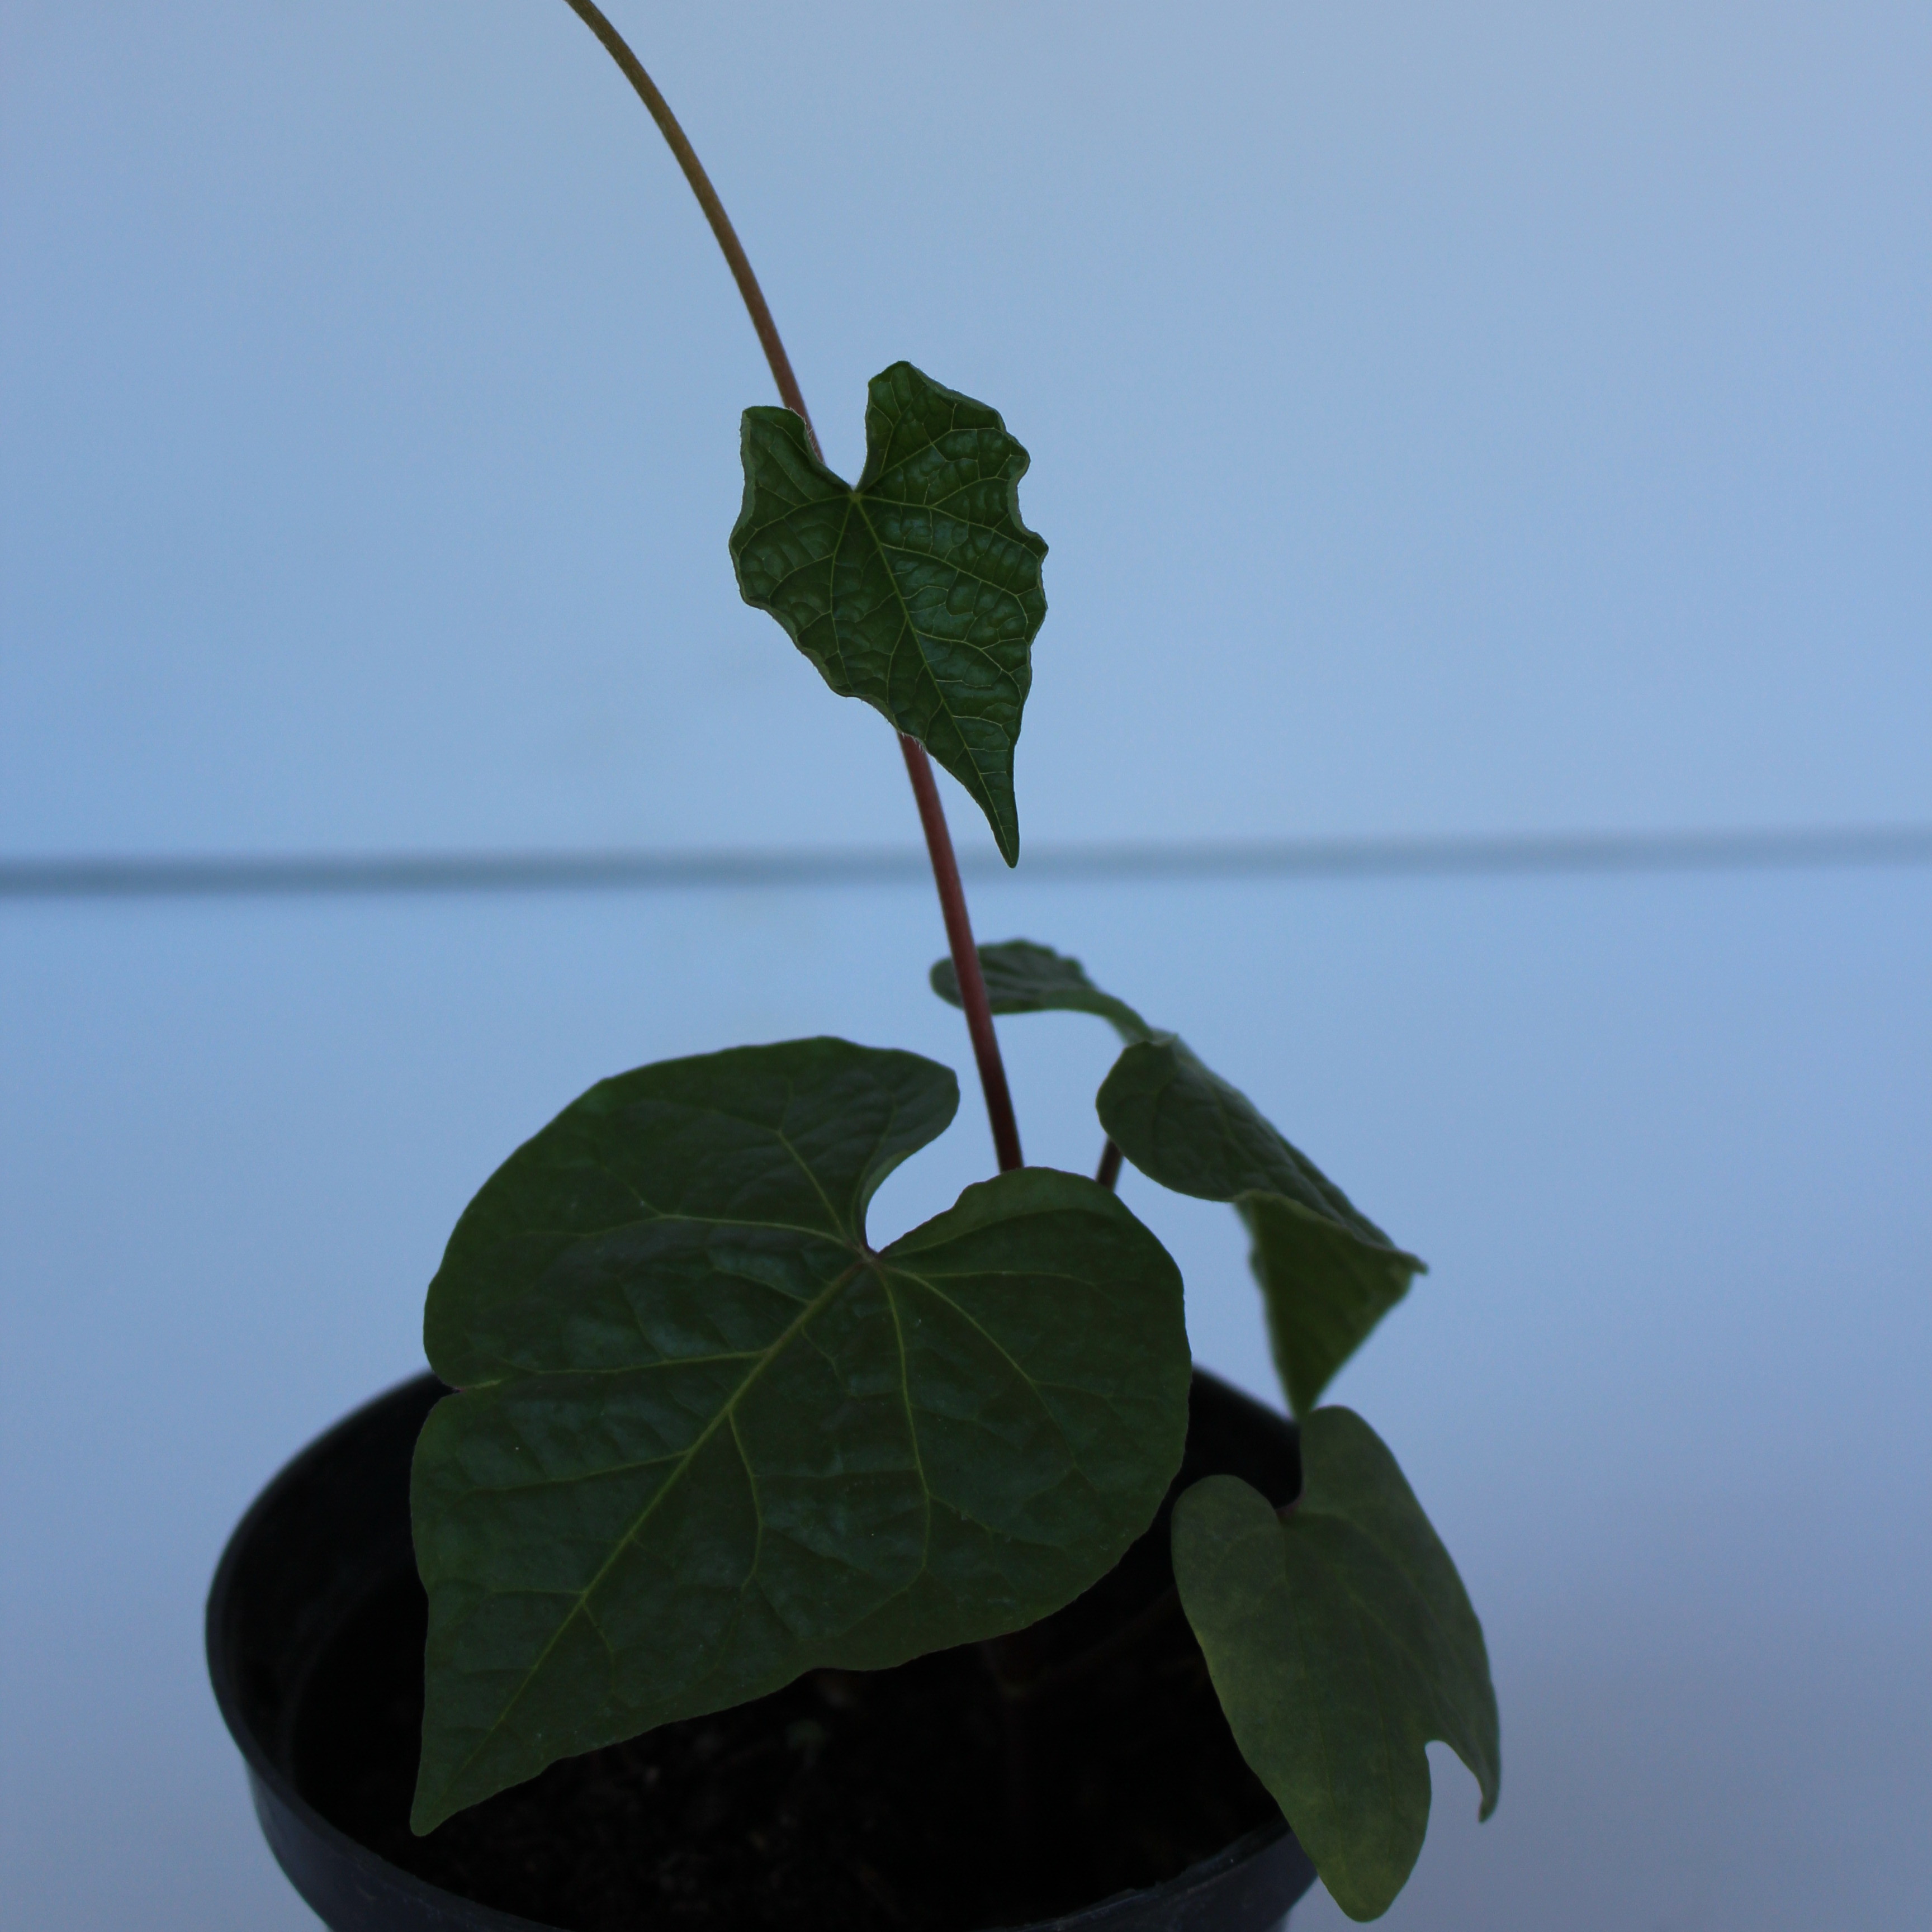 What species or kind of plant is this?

Convolvulus arvensis
